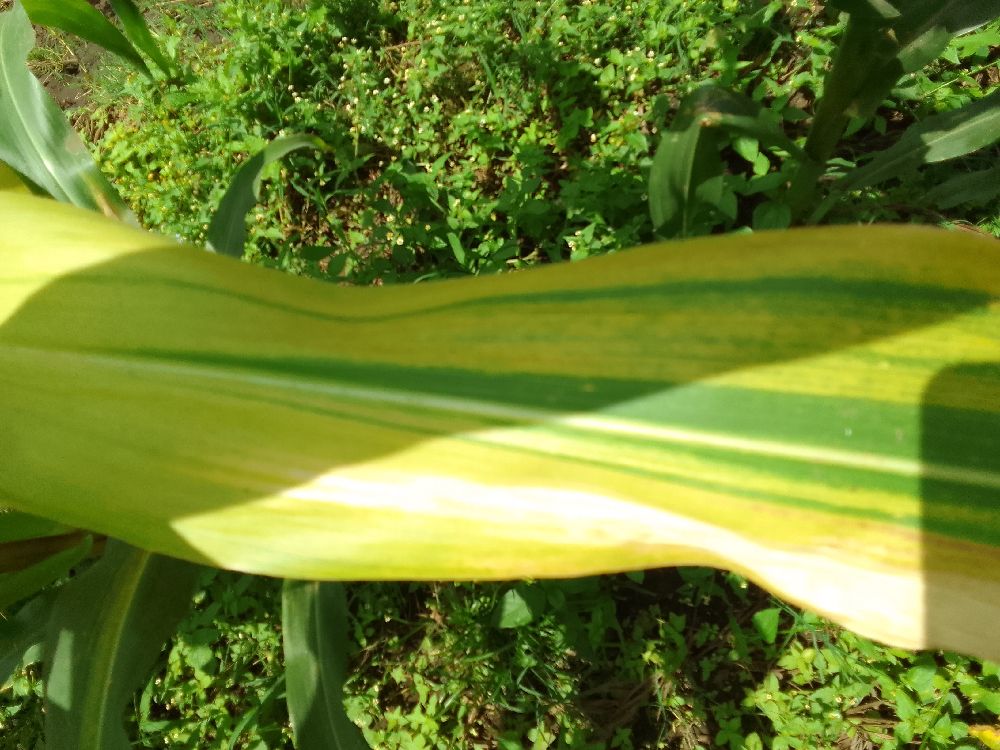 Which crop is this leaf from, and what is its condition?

maize, maize lethal necrosis
